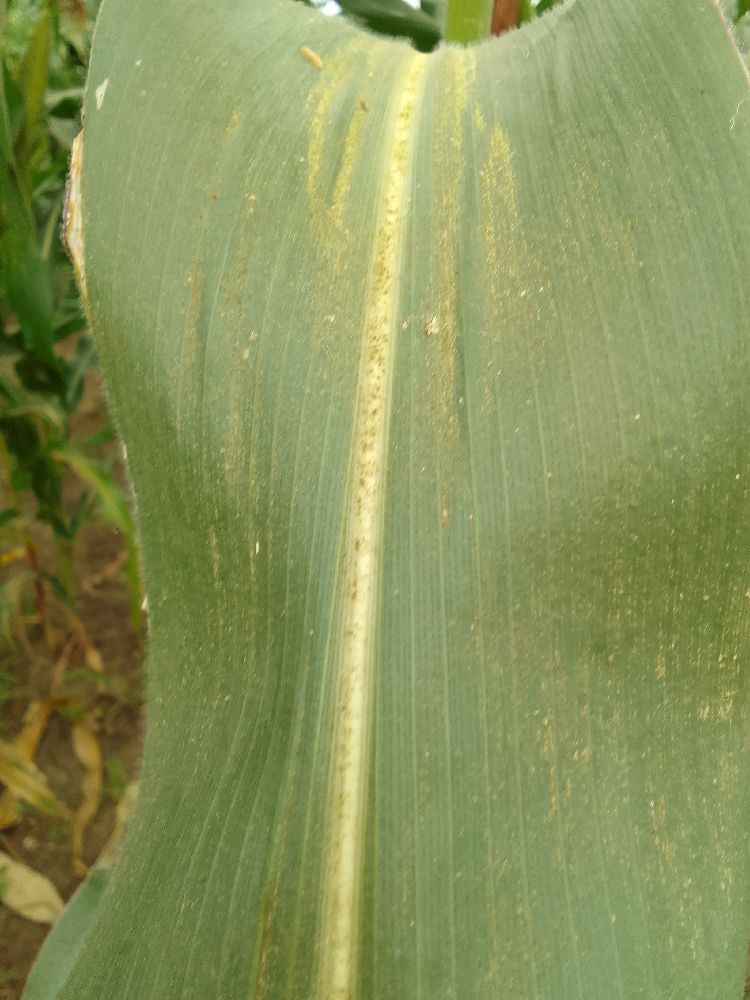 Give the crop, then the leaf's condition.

maize, healthy
